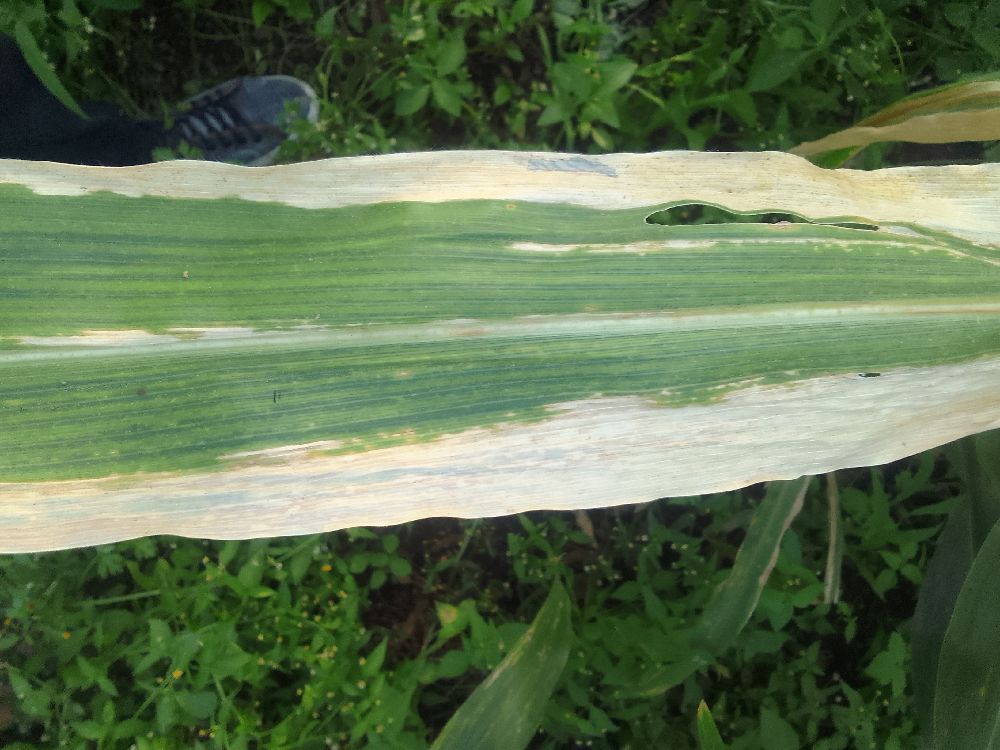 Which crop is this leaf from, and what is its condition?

maize, maize lethal necrosis
